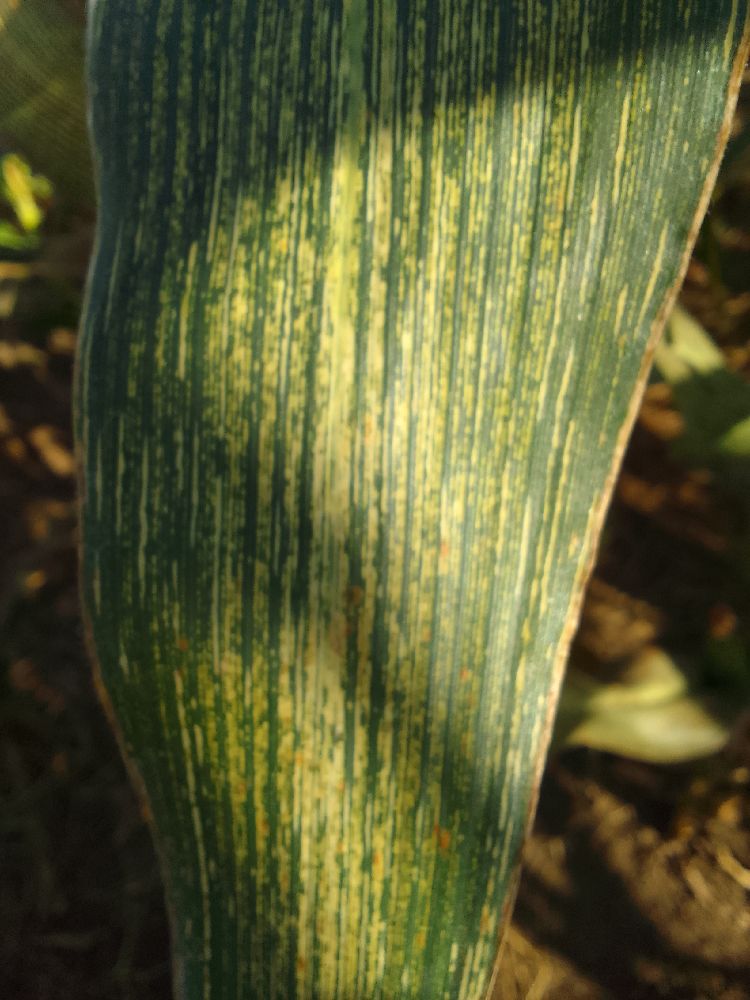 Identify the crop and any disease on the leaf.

maize, maize streak virus
